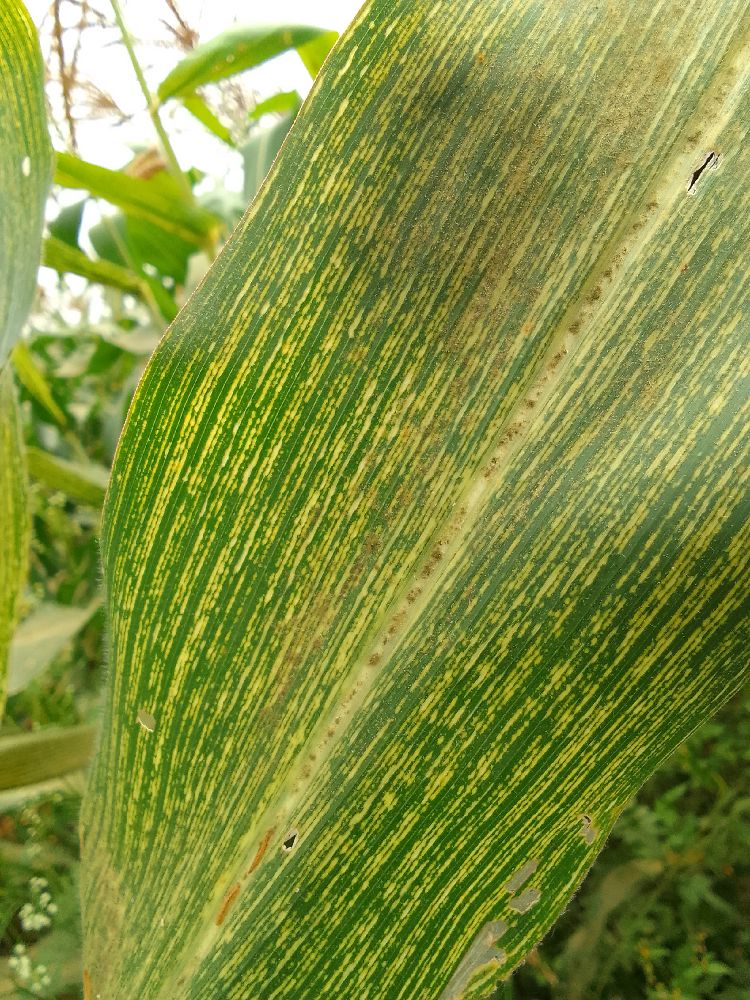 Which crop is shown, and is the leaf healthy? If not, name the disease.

maize, maize streak virus
